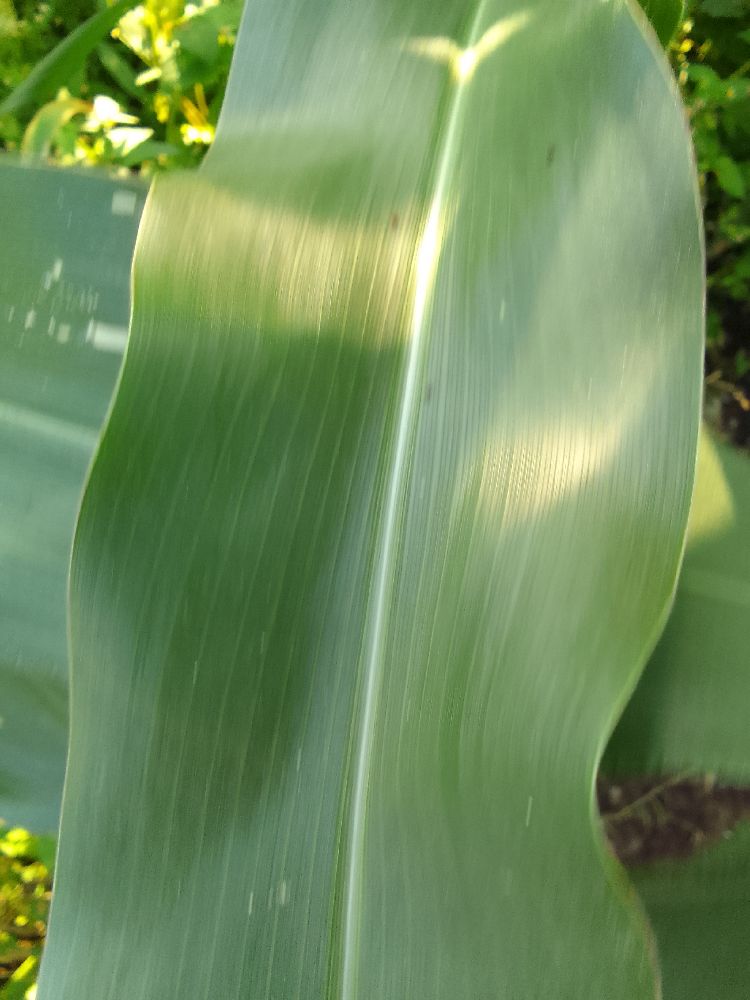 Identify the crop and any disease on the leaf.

maize, healthy
